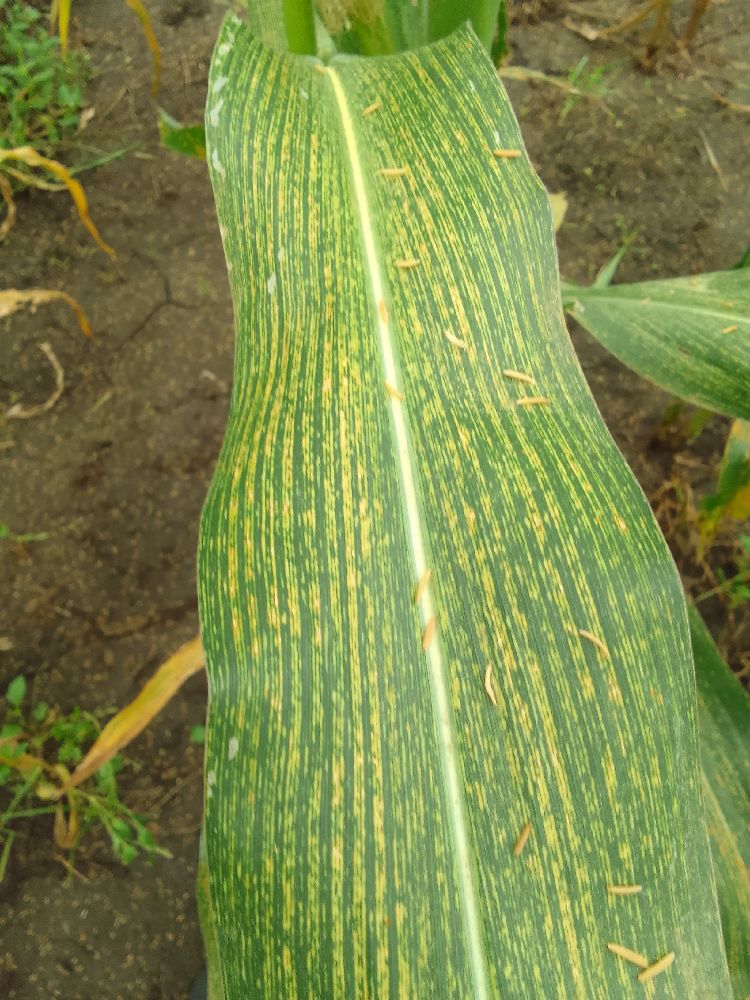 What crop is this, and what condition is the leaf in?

maize, maize streak virus
